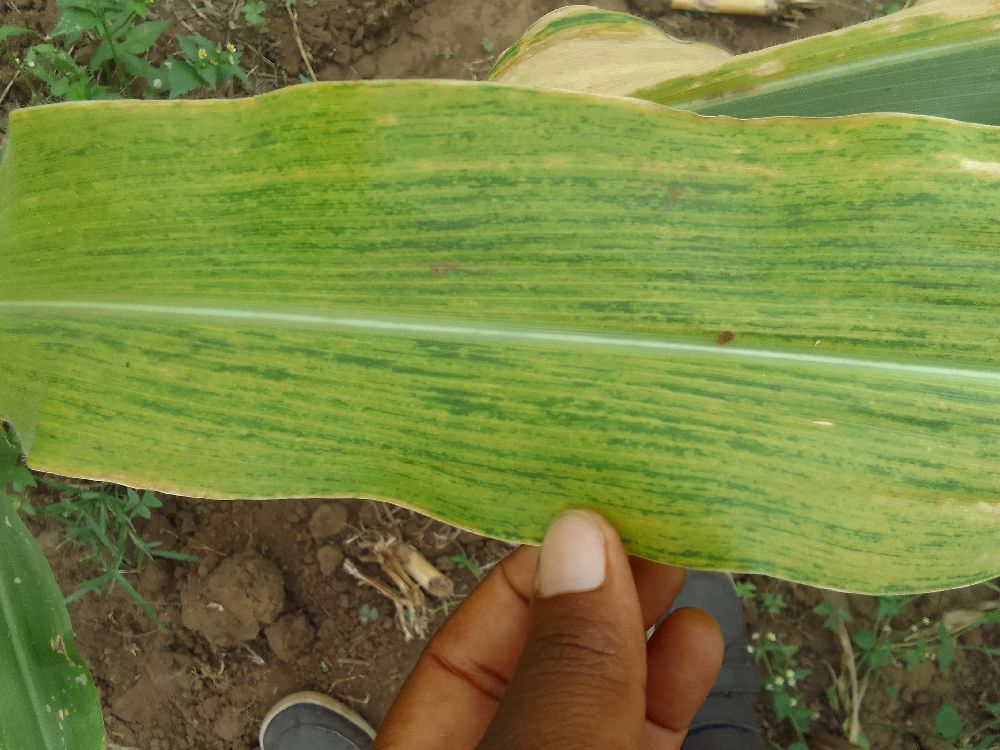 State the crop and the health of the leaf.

maize, maize lethal necrosis
